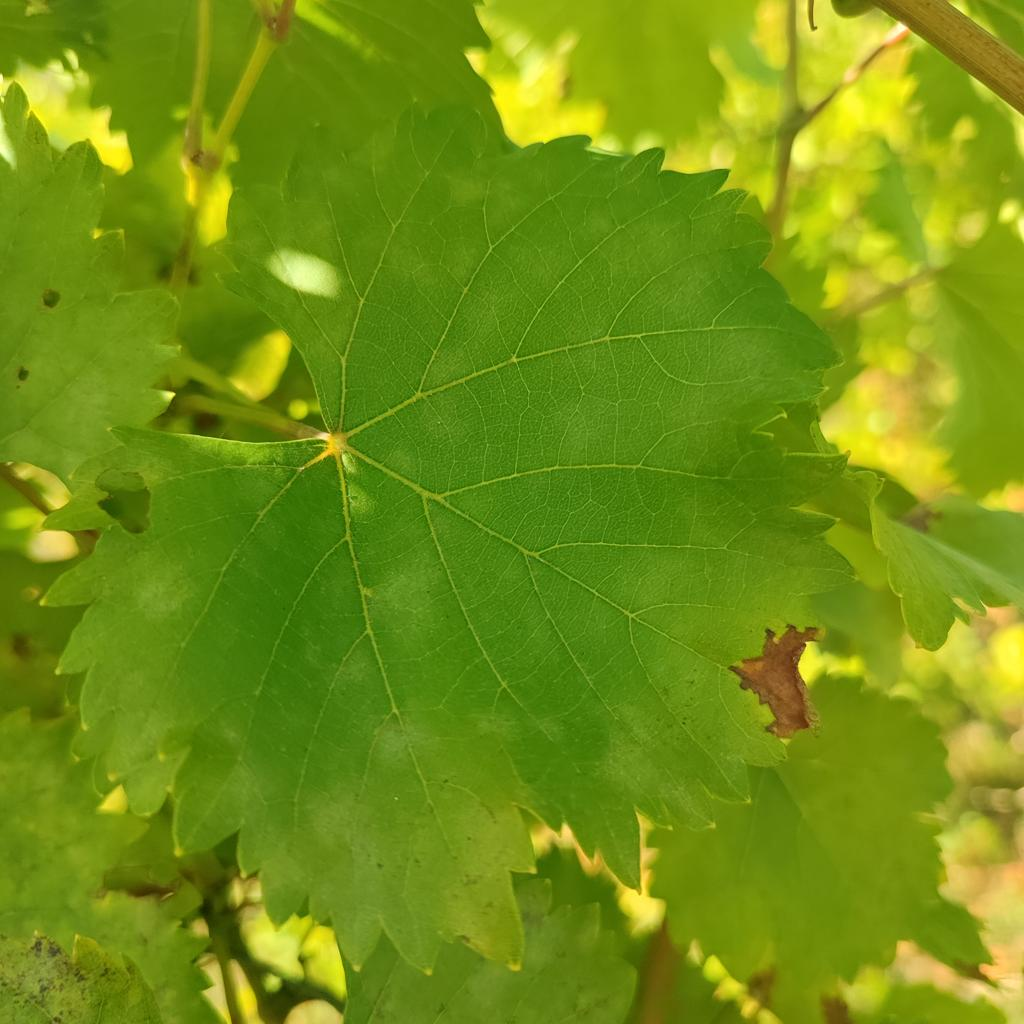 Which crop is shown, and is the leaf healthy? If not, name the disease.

grapevine, powdery mildew
